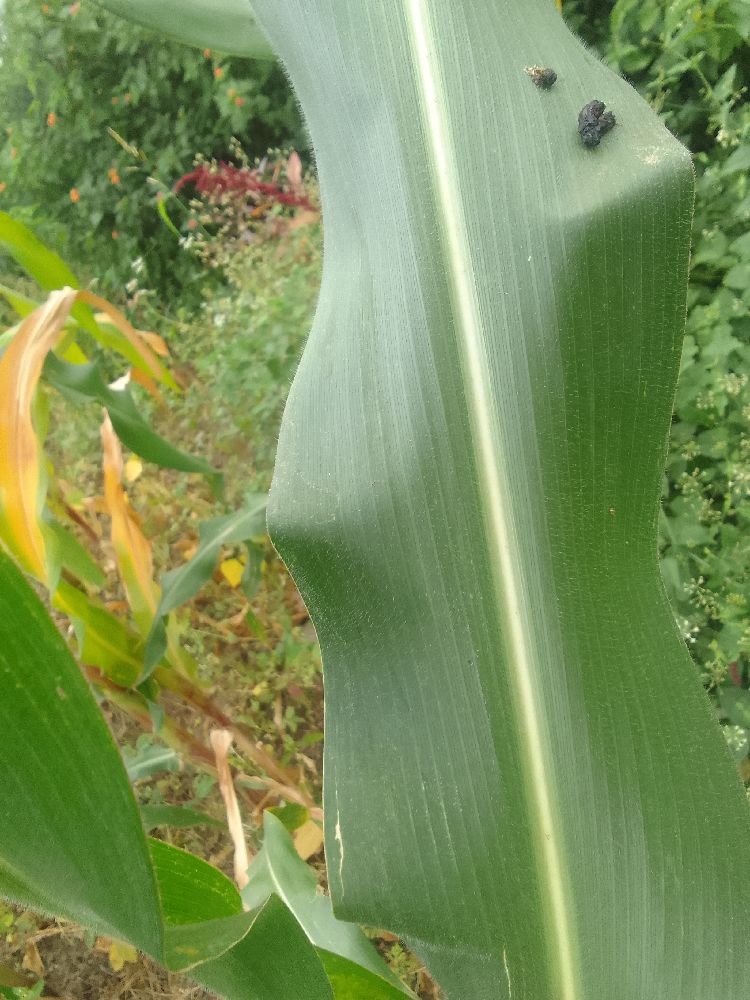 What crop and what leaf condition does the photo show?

maize, healthy
